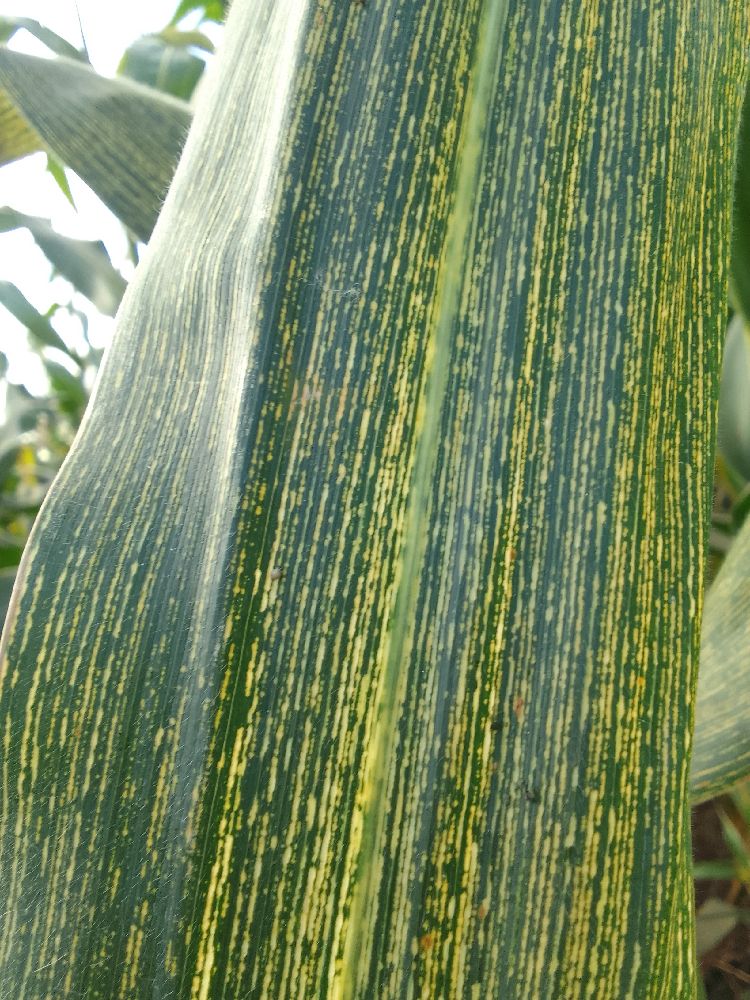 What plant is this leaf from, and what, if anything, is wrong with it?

maize, maize streak virus
